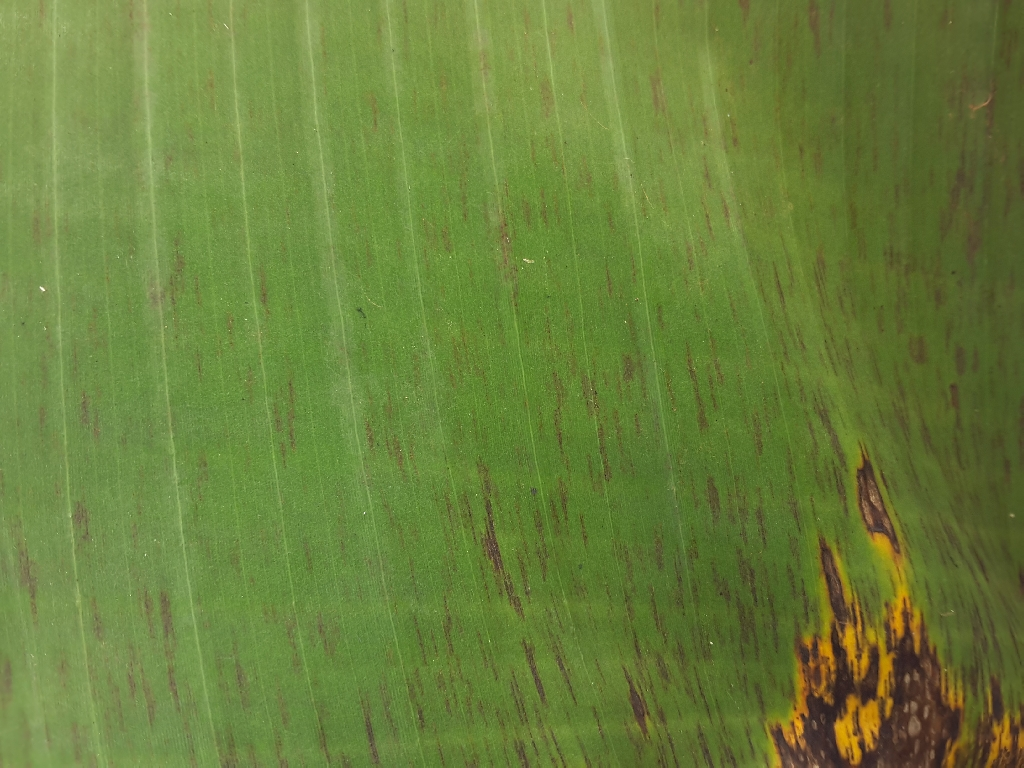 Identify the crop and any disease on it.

banana, black sigatoka
